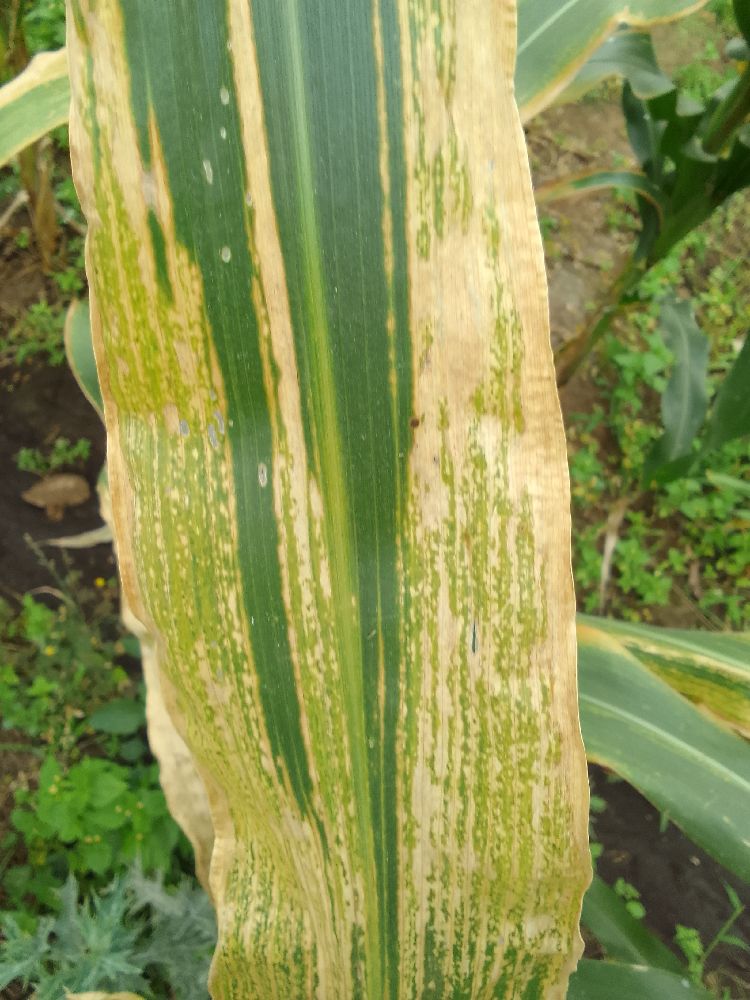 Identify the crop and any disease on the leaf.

maize, maize lethal necrosis
